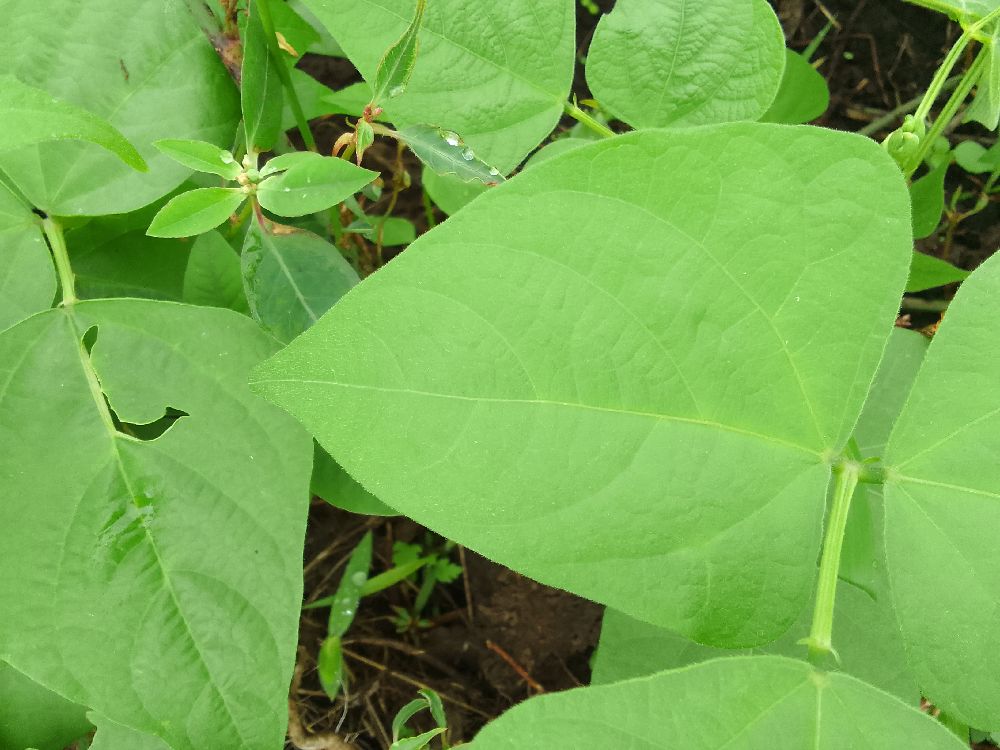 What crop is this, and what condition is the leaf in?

common bean, healthy
